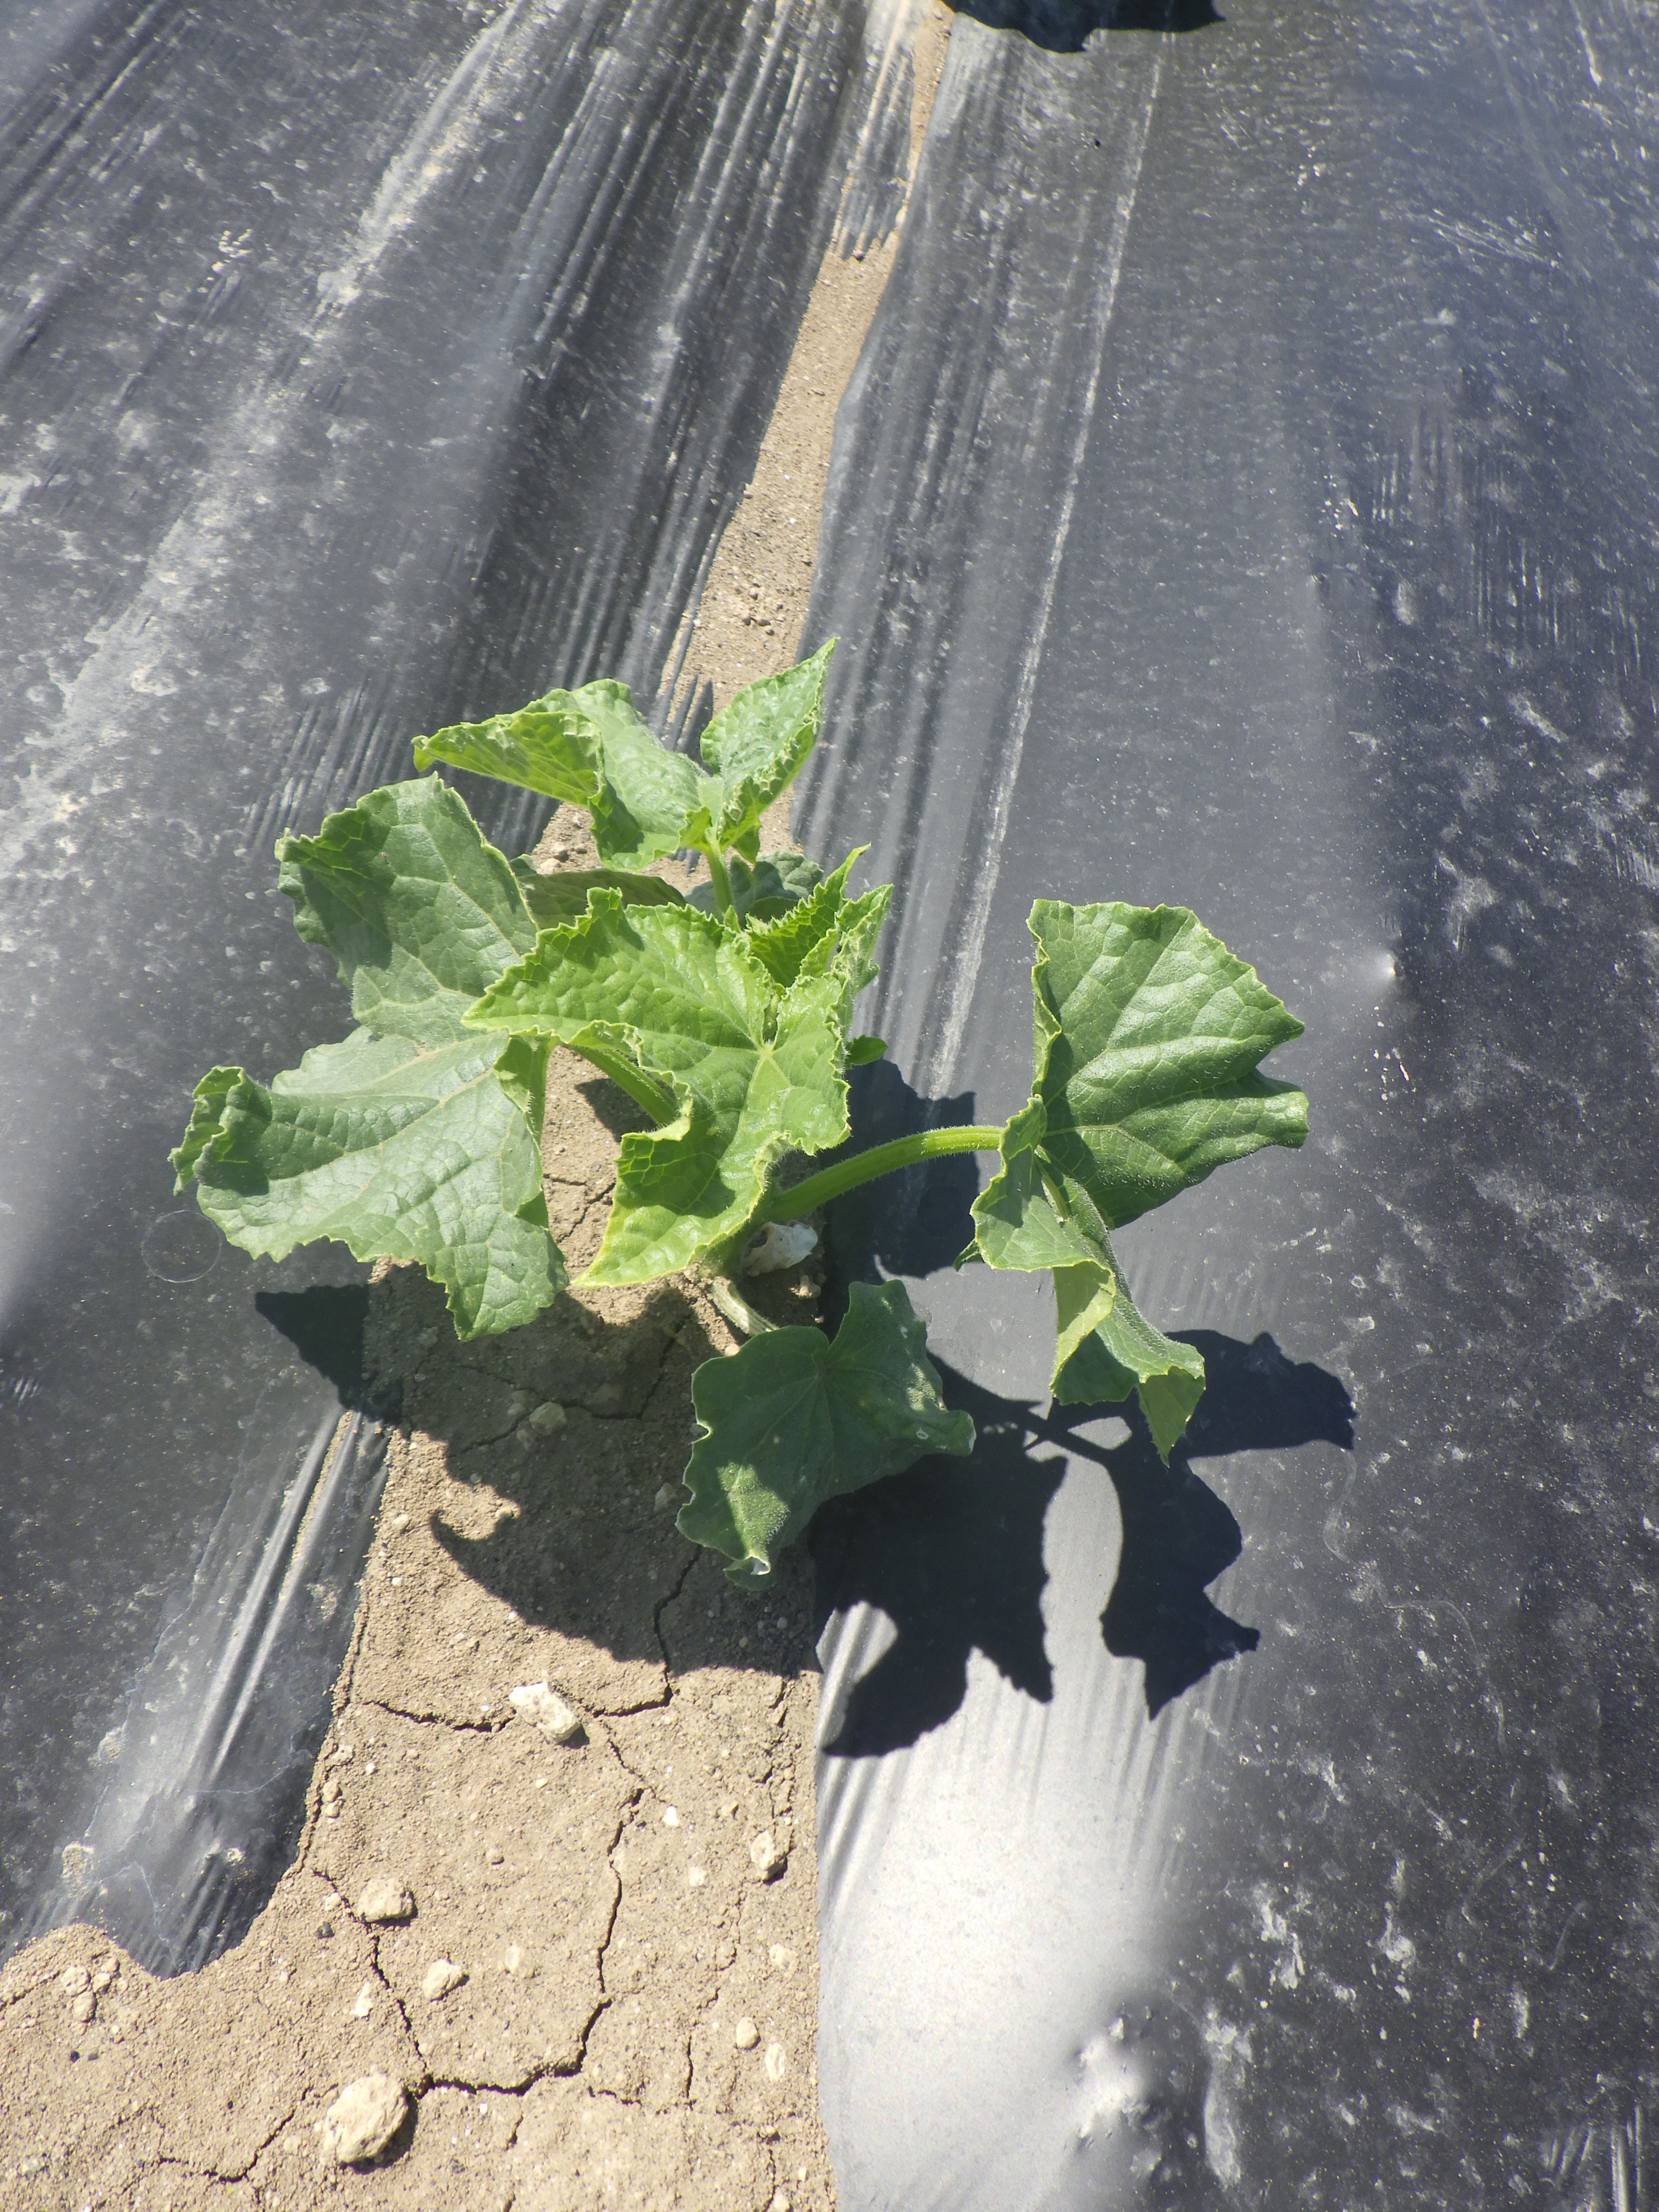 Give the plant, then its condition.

cucumber, healthy
